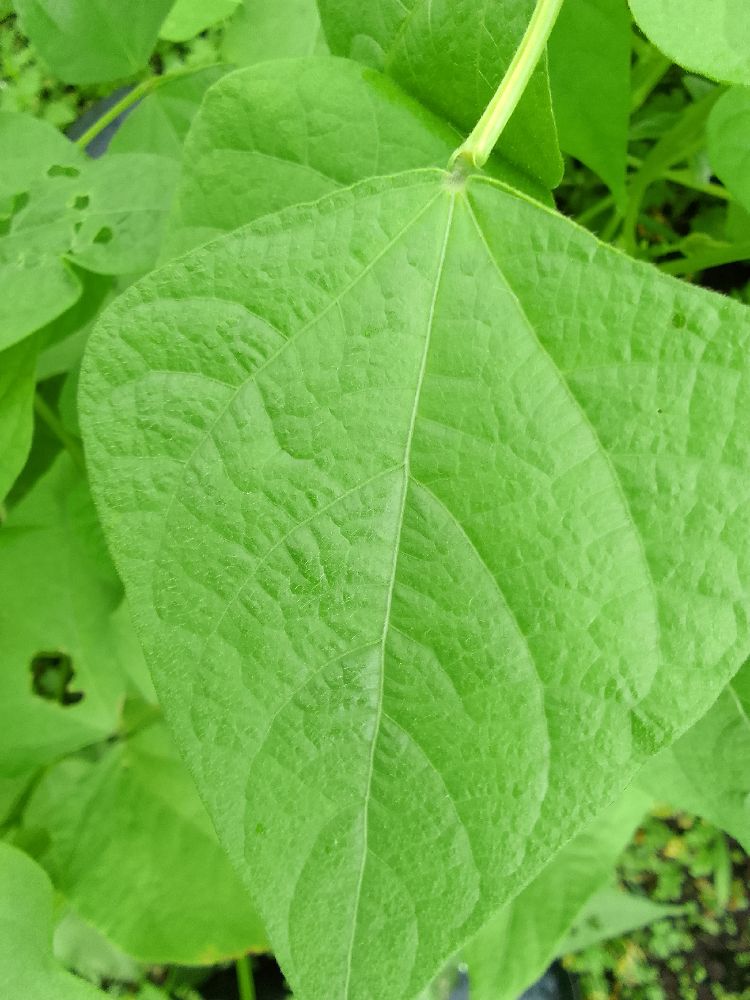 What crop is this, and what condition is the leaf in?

common bean, healthy
